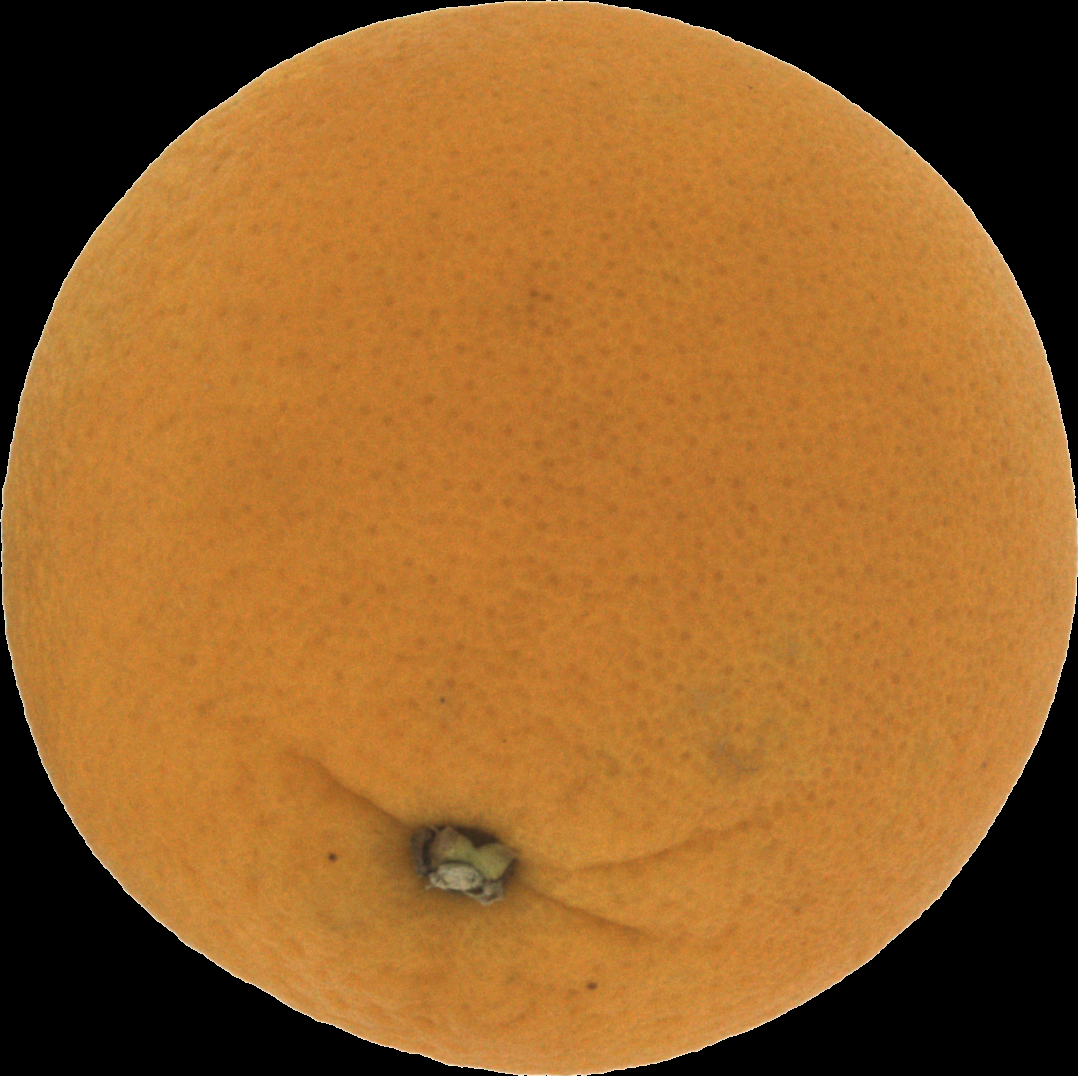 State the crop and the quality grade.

orange, good
